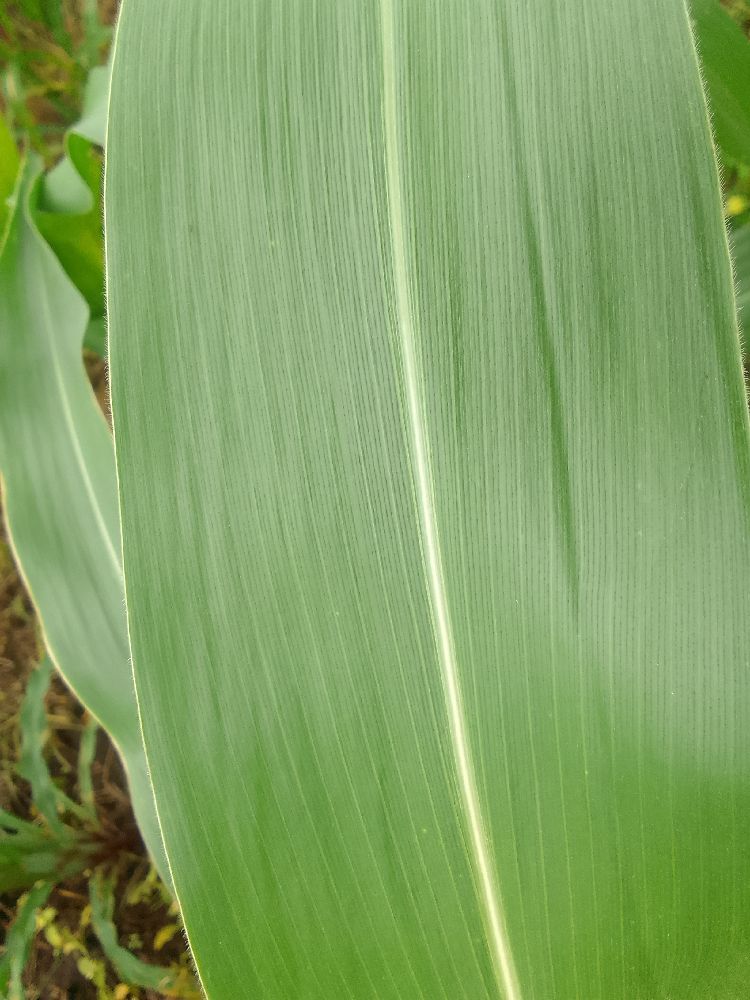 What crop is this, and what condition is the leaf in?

maize, healthy
